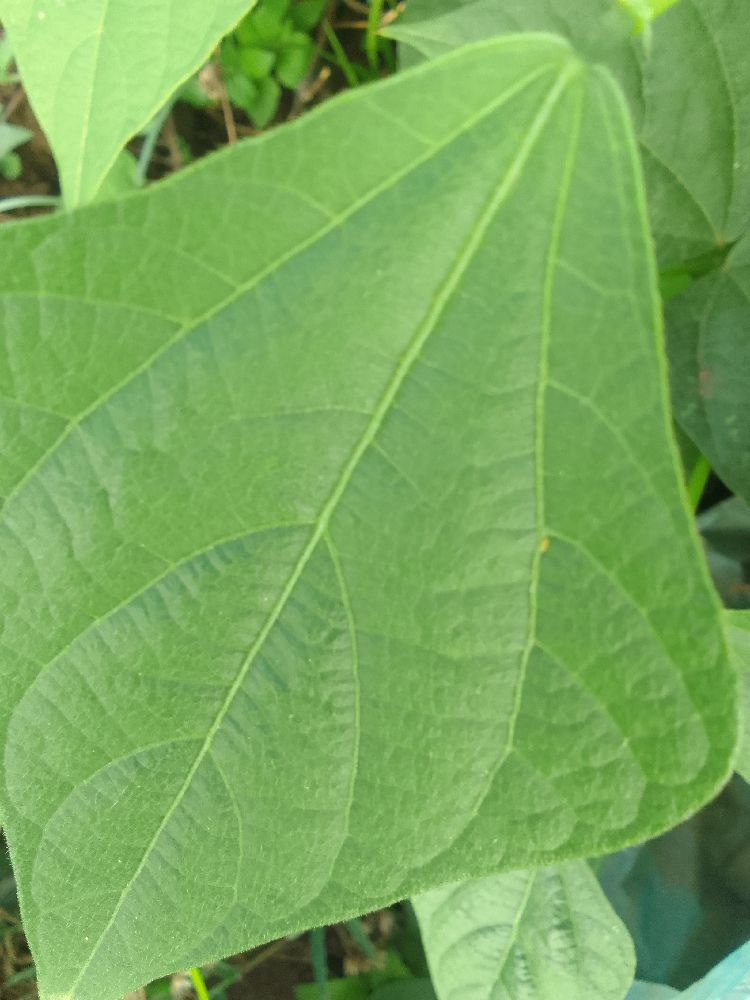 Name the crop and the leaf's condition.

common bean, healthy
